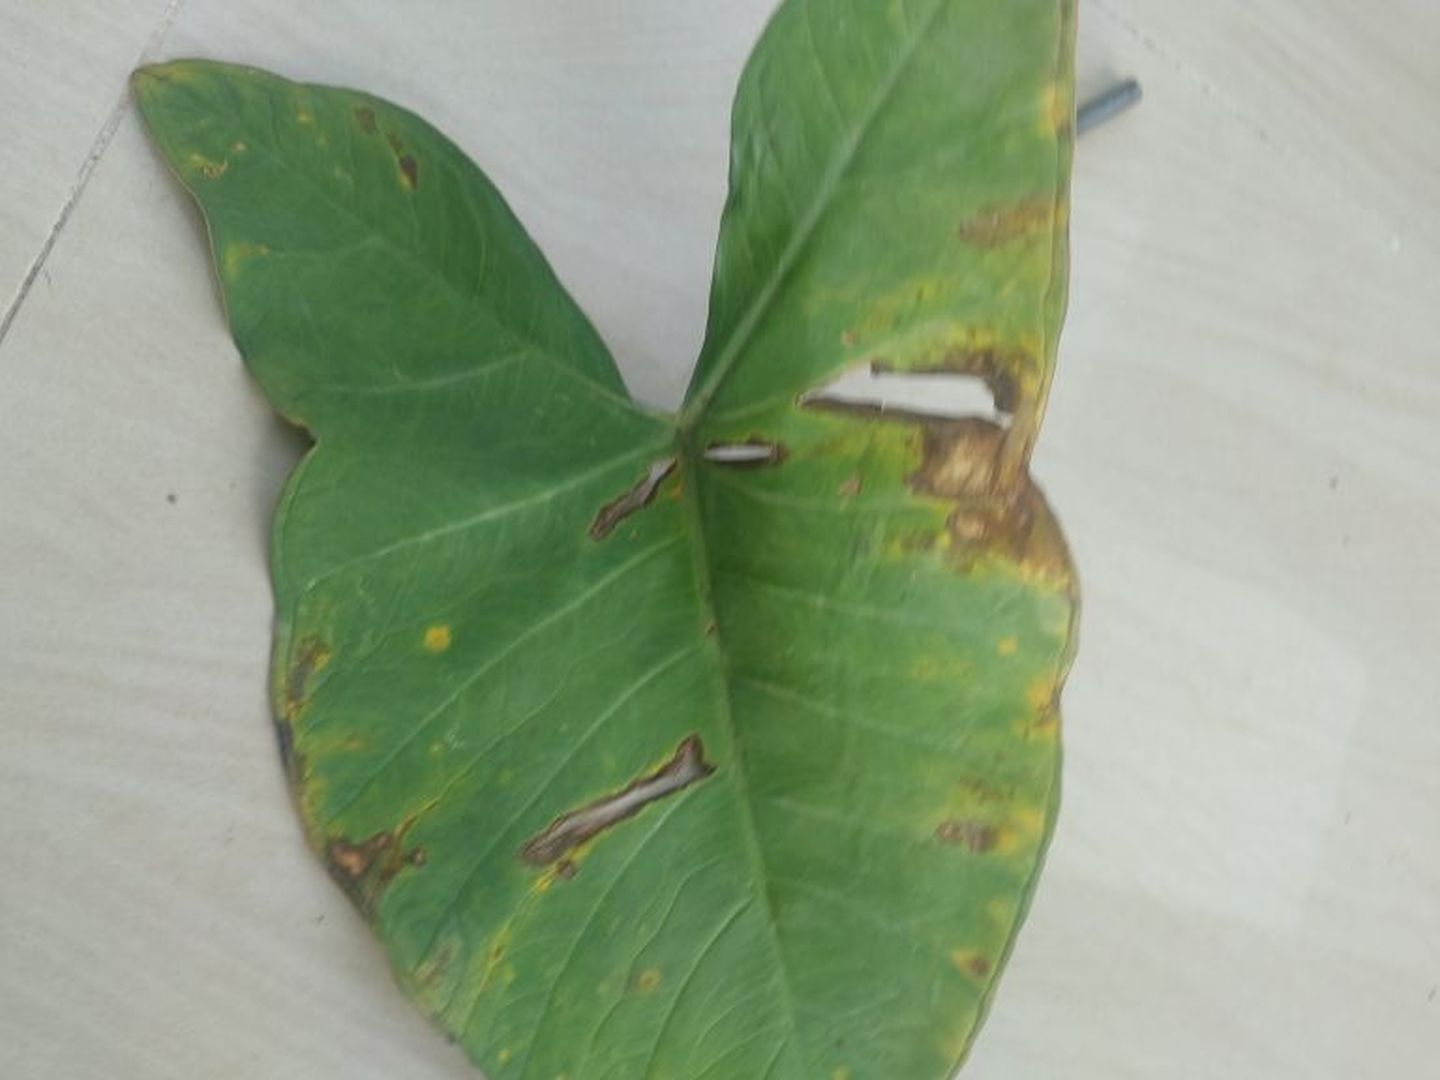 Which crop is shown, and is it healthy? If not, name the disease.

taro, leaf blight
